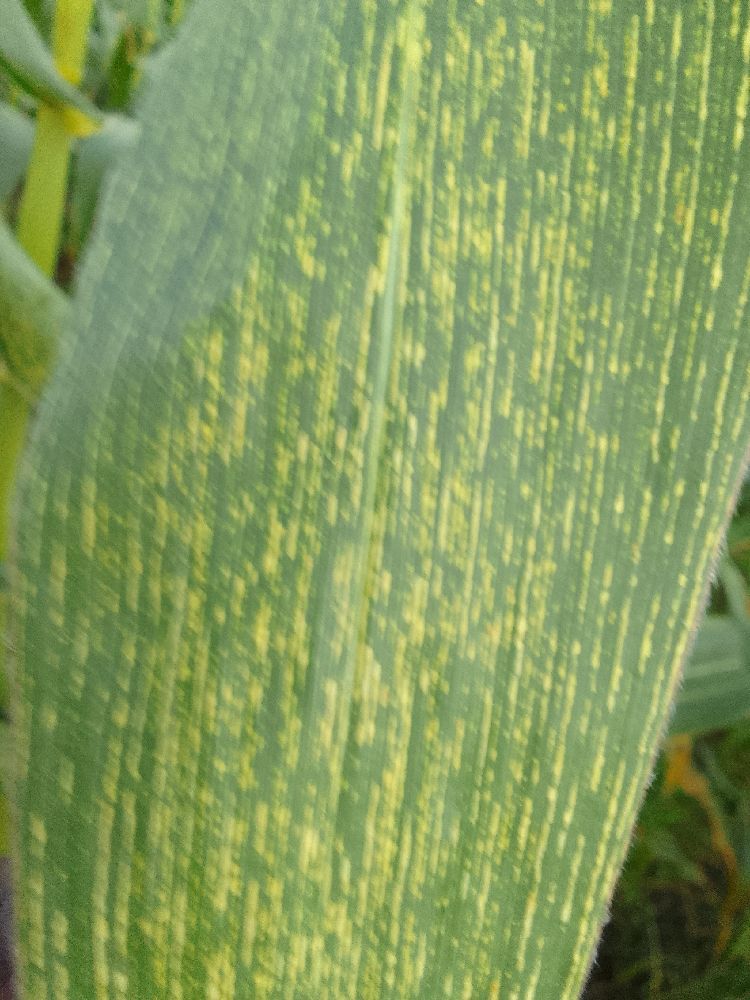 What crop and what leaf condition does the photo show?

maize, maize streak virus
